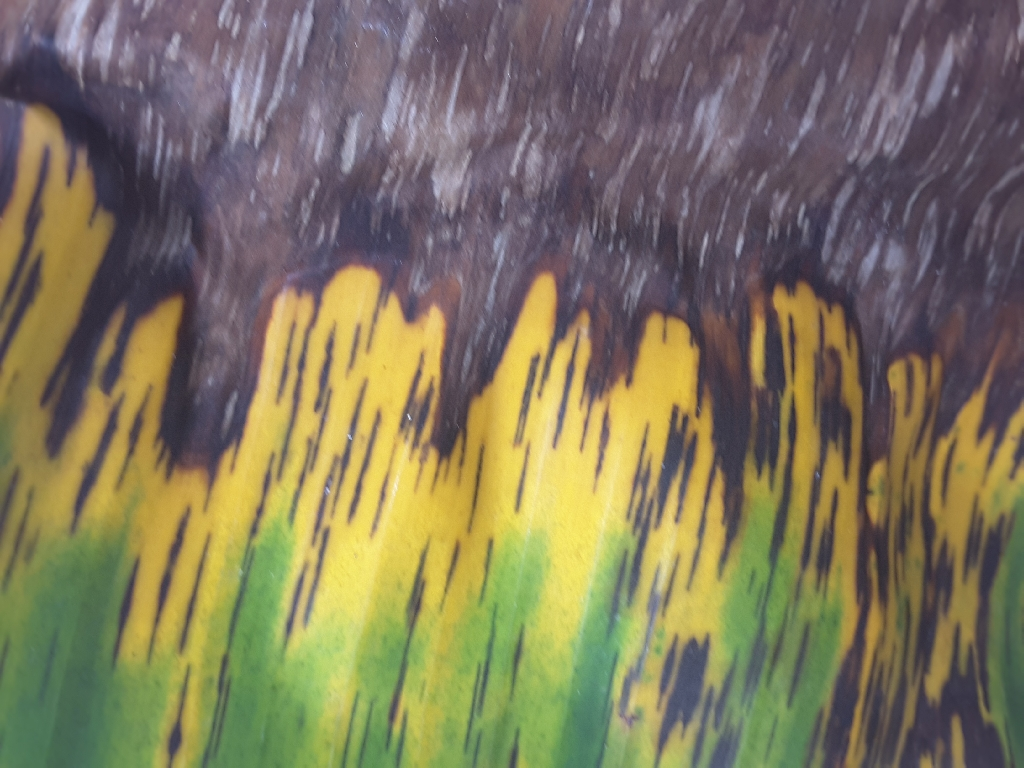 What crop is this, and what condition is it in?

banana, black sigatoka
